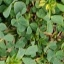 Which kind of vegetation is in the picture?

unstructured weed
